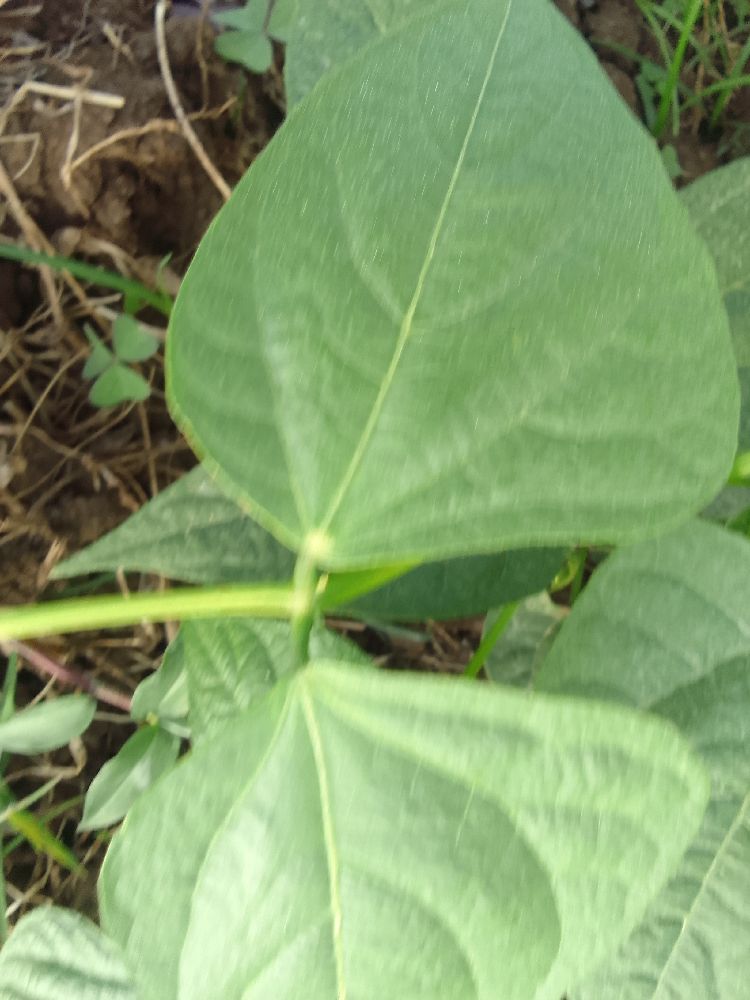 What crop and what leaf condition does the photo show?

common bean, healthy
